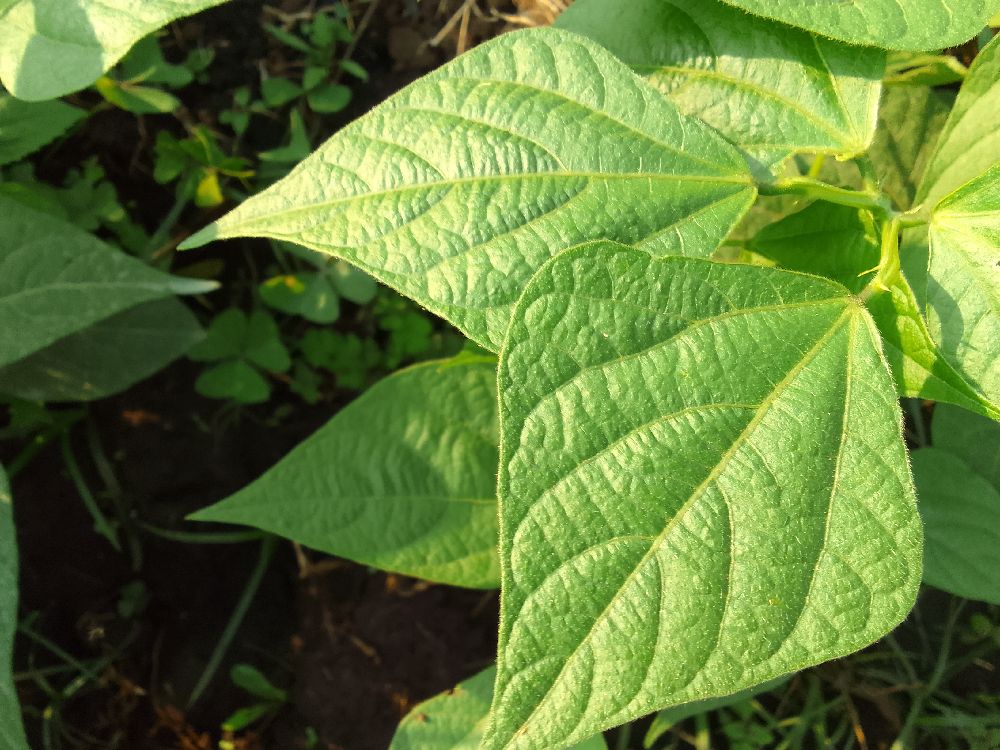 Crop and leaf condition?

common bean, healthy
